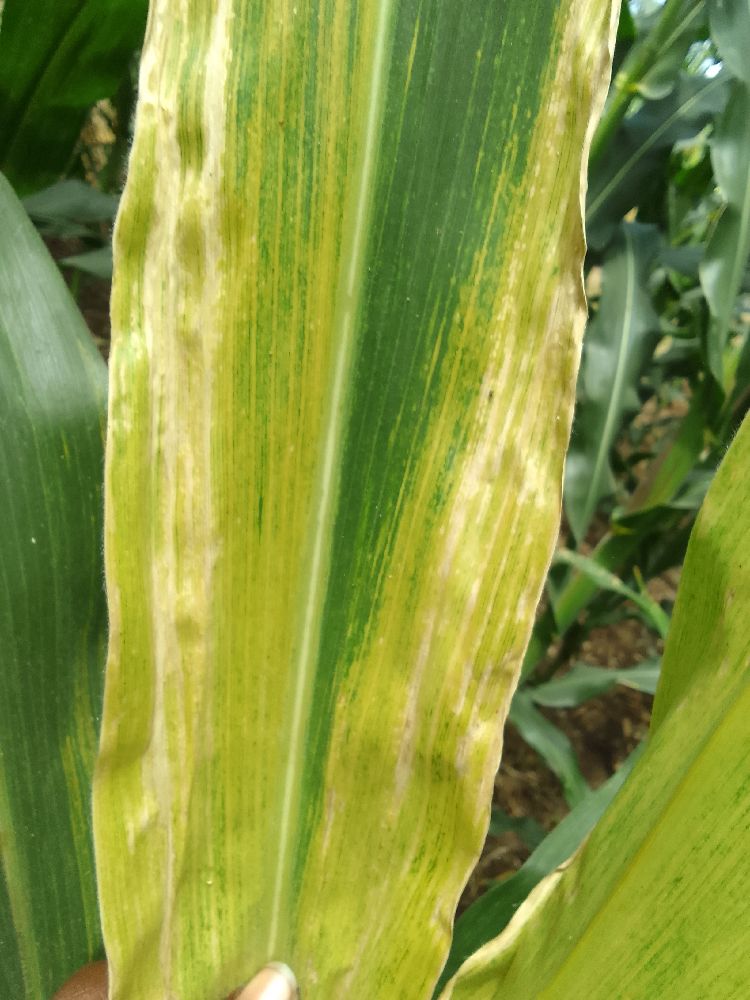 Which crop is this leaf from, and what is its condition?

maize, maize lethal necrosis
